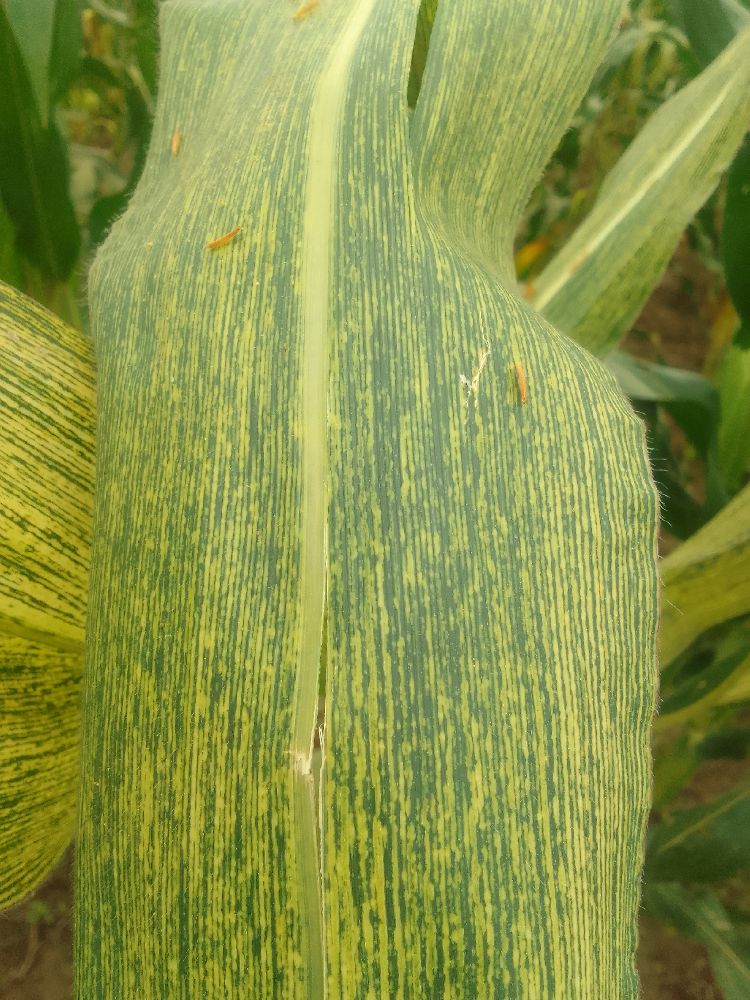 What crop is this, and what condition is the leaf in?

maize, maize streak virus
